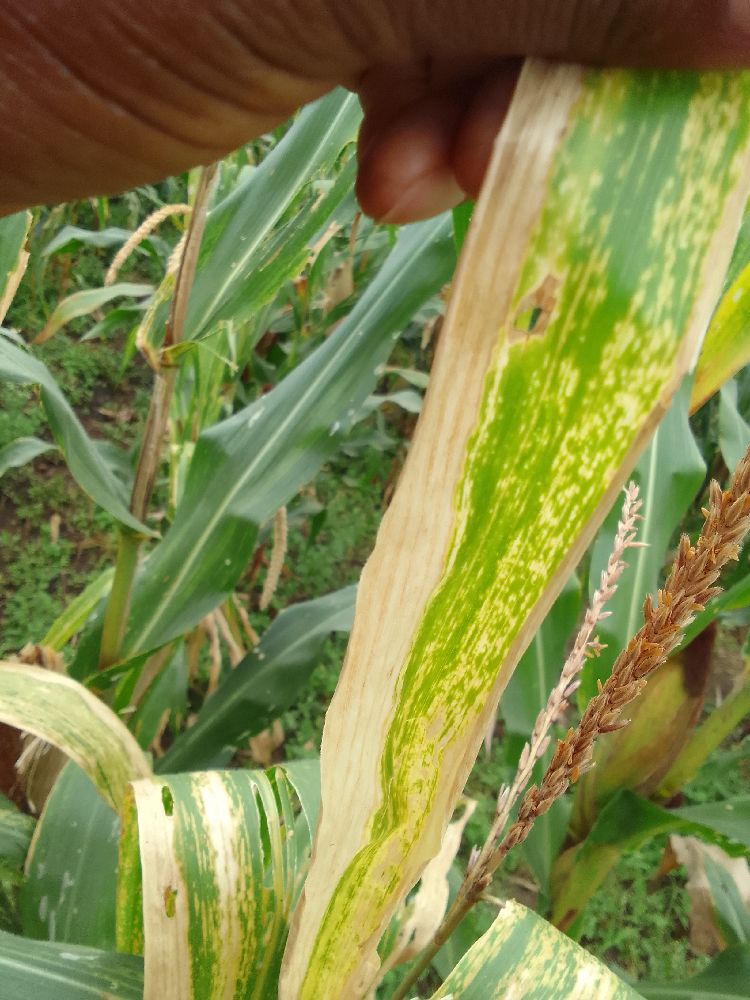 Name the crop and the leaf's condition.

maize, maize lethal necrosis
